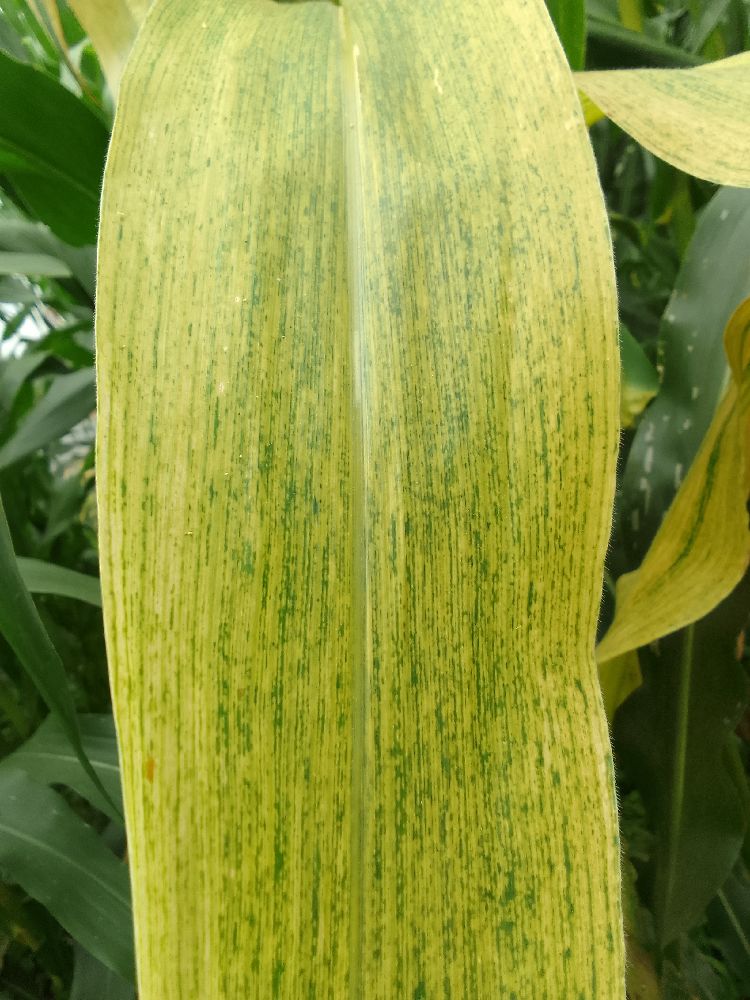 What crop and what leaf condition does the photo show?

maize, maize lethal necrosis
